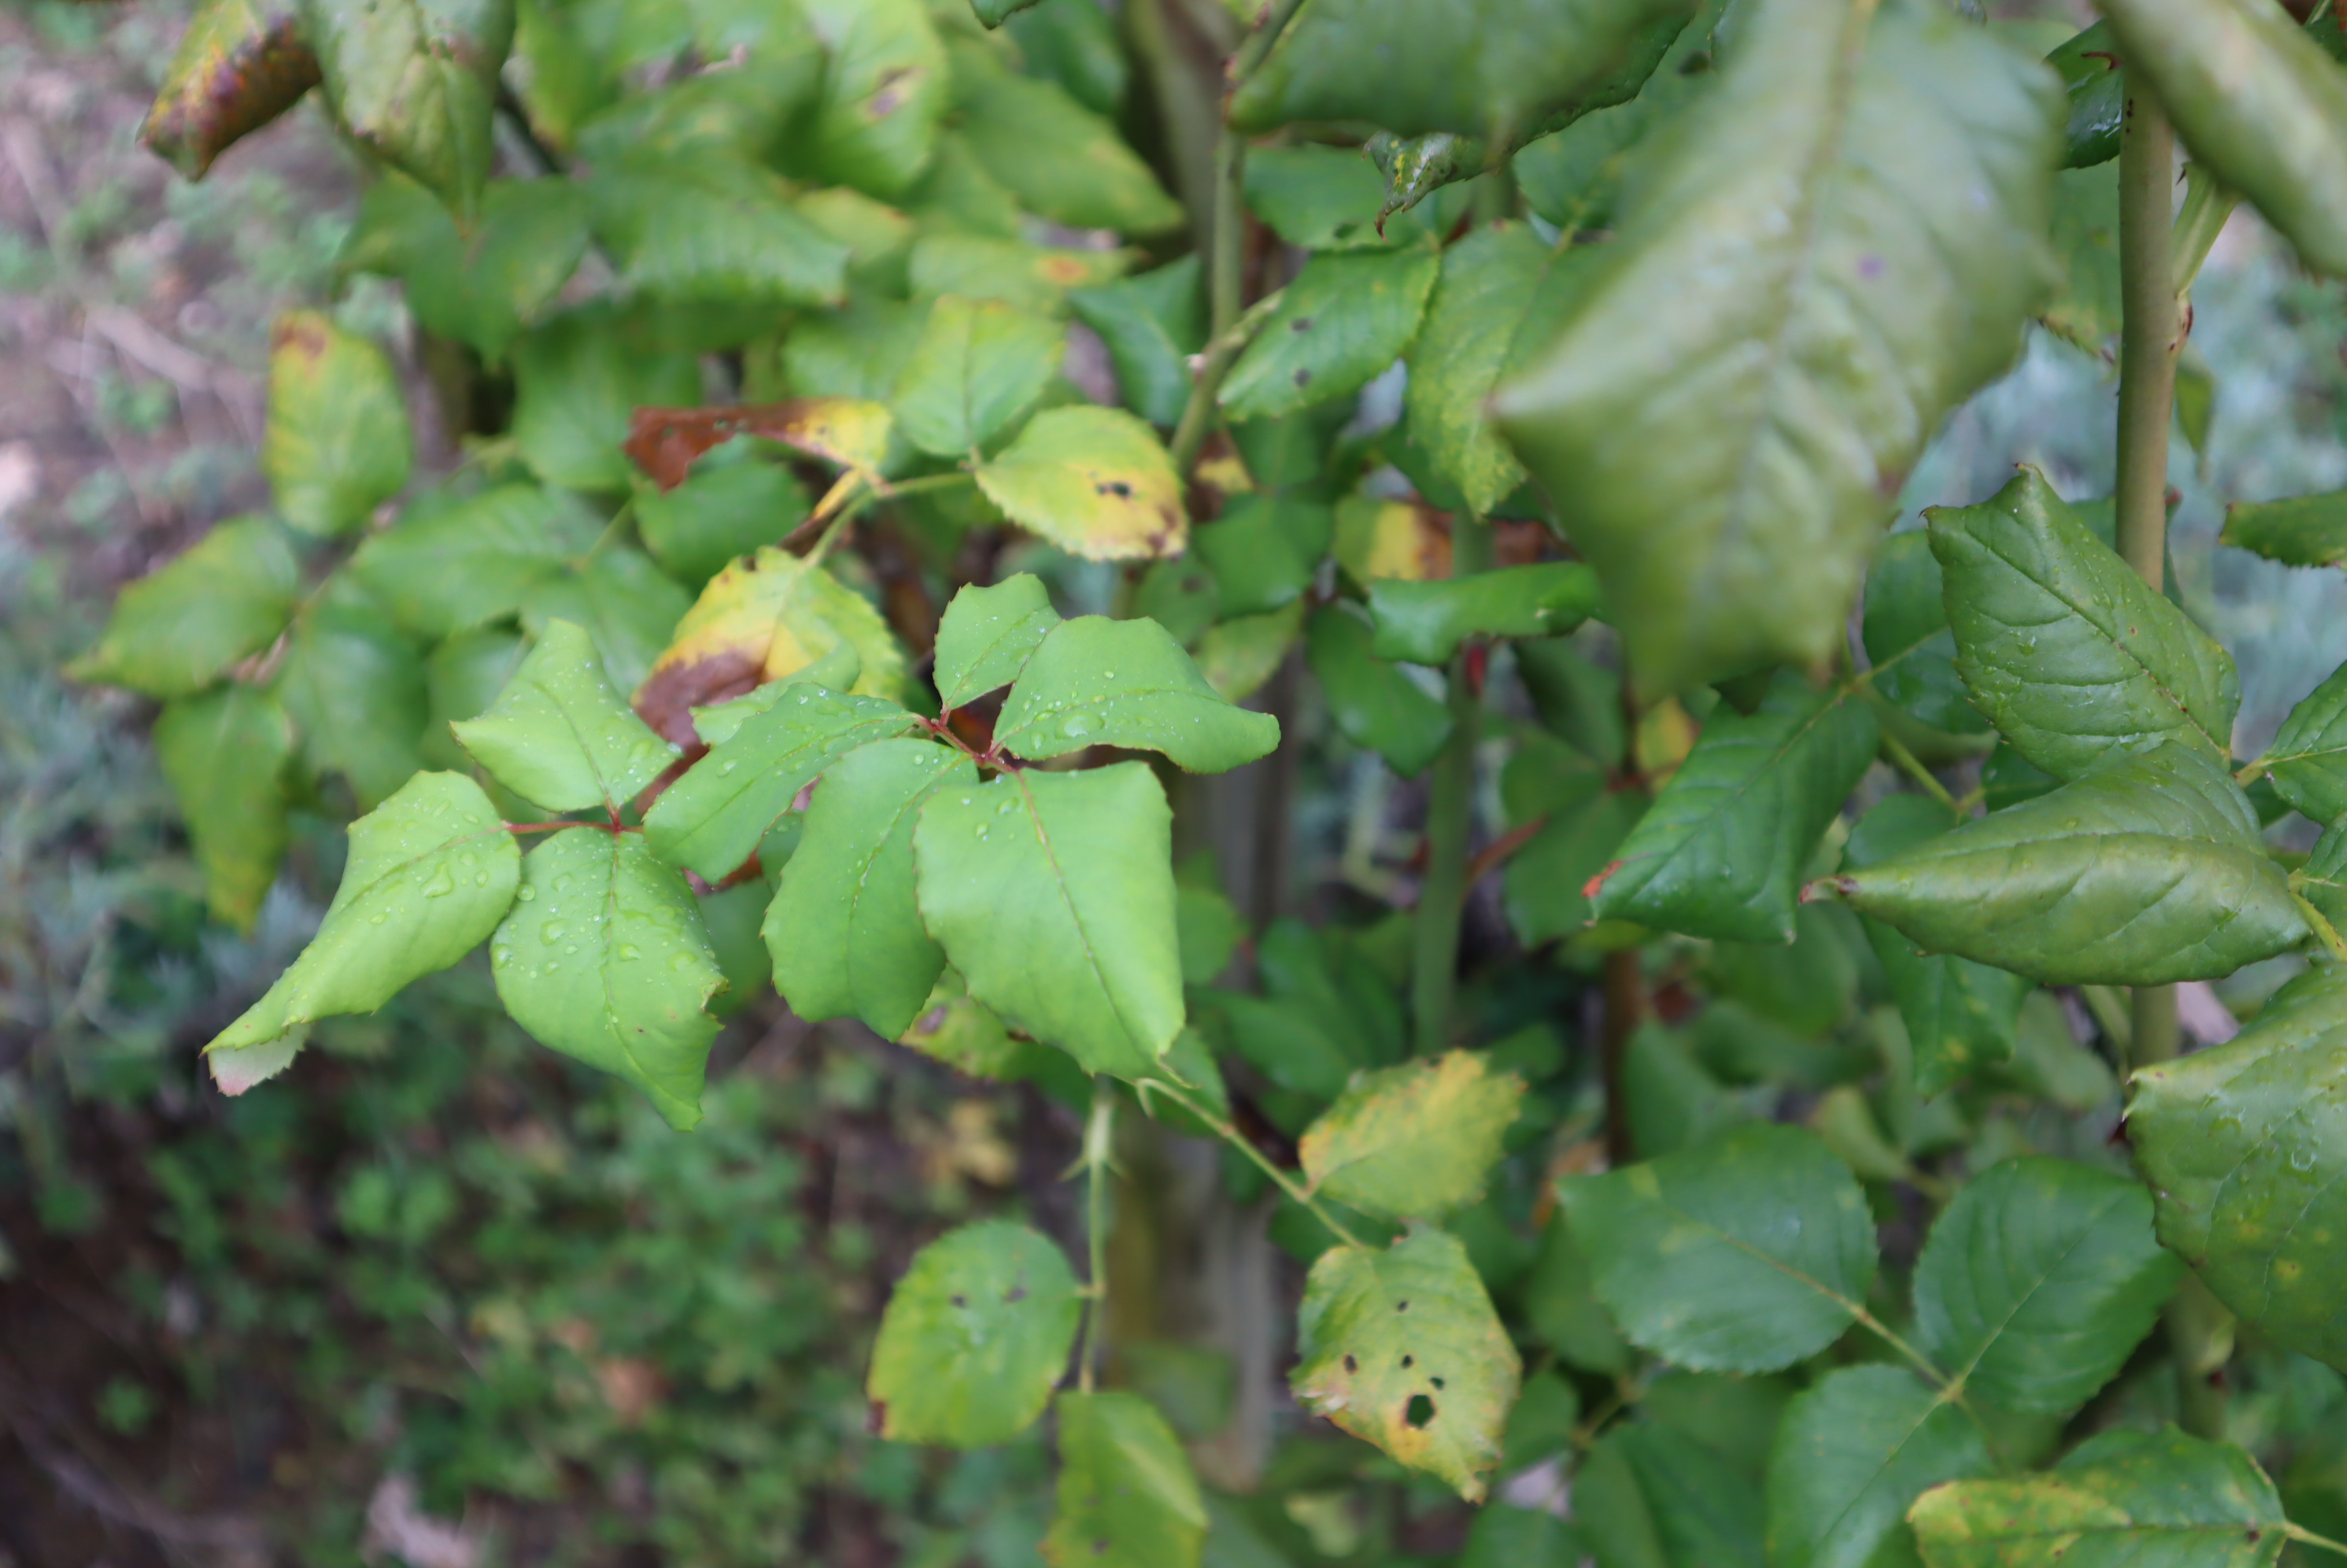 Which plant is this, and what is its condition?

rose, downy mildew, rose black spot, unknown
